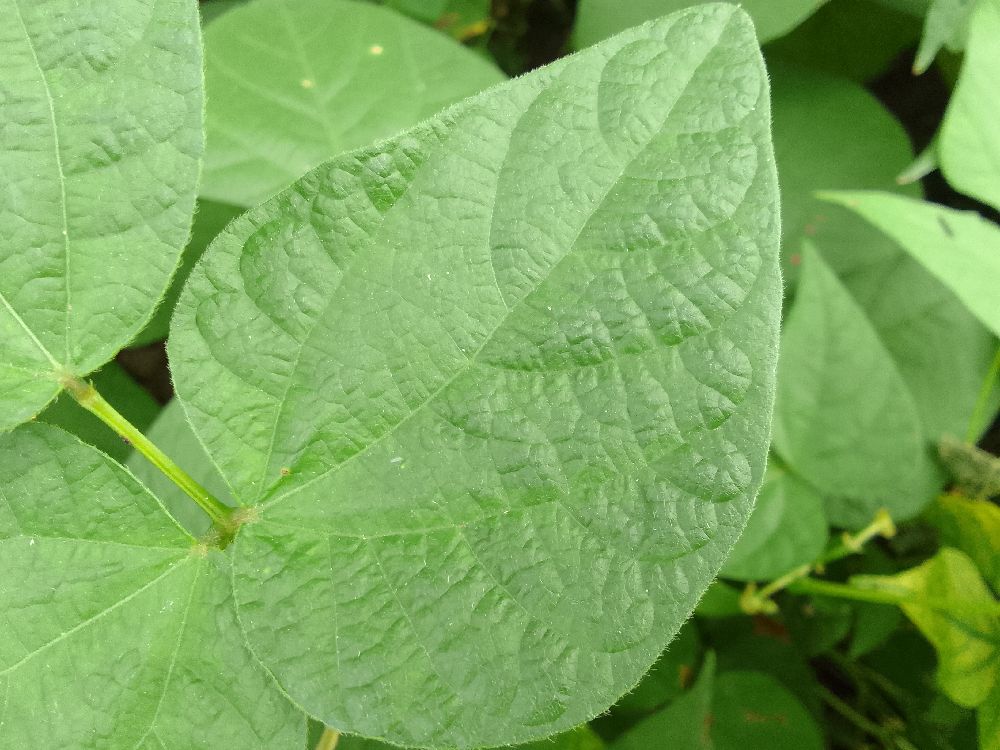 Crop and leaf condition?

common bean, healthy
